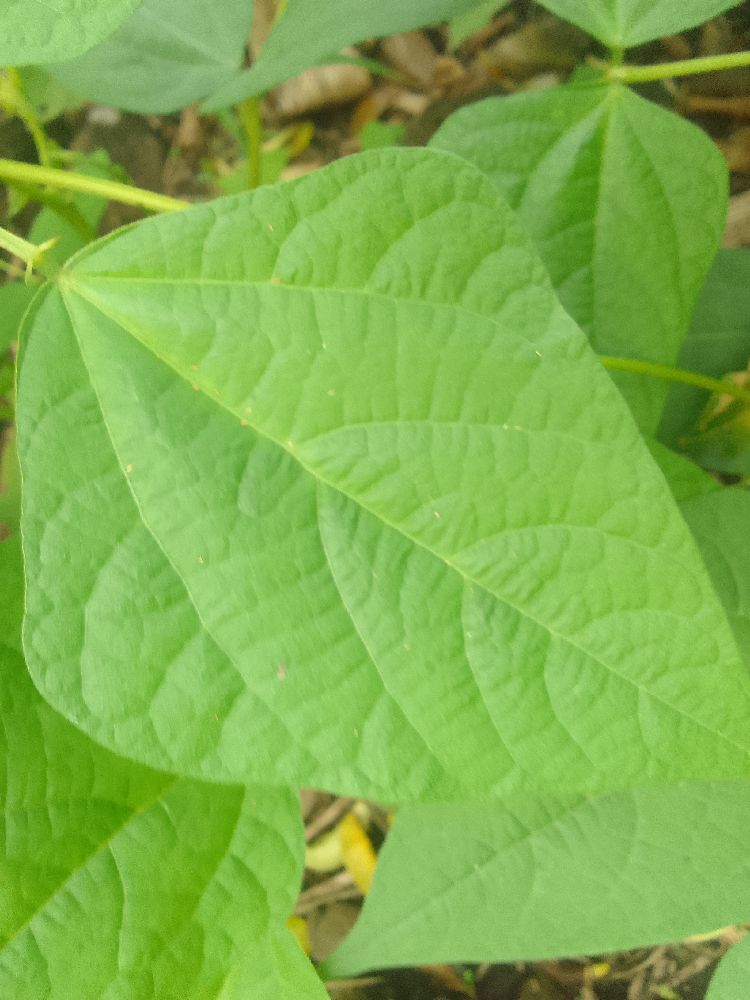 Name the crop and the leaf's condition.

common bean, healthy
